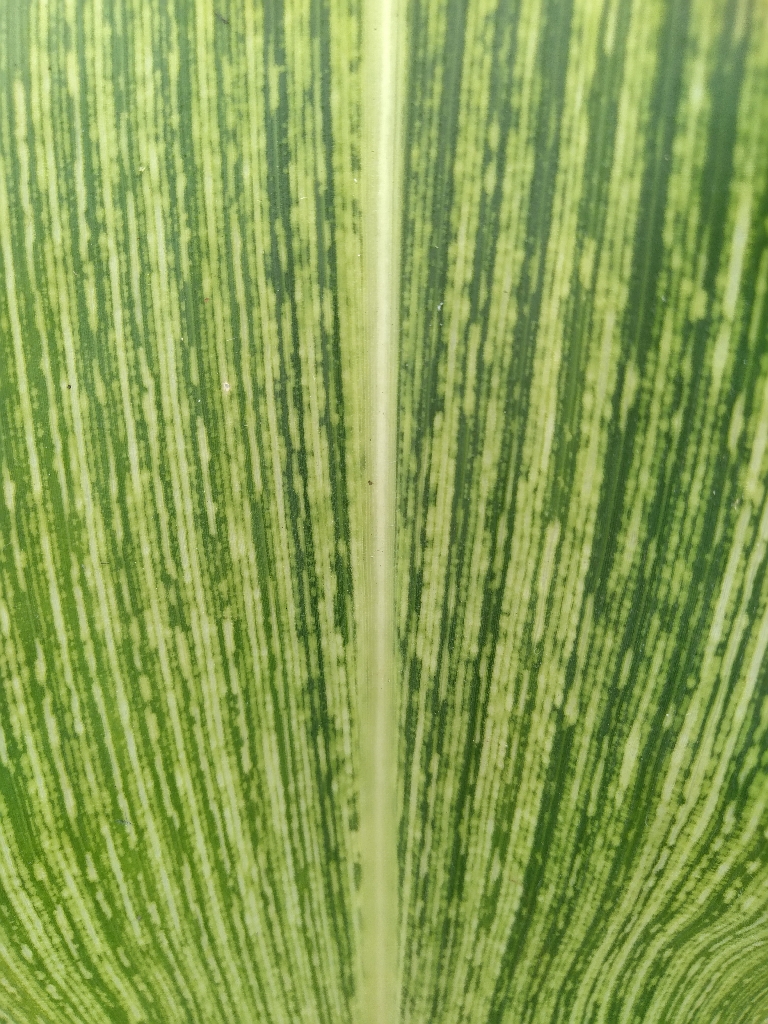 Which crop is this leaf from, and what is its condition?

maize, maize streak virus
